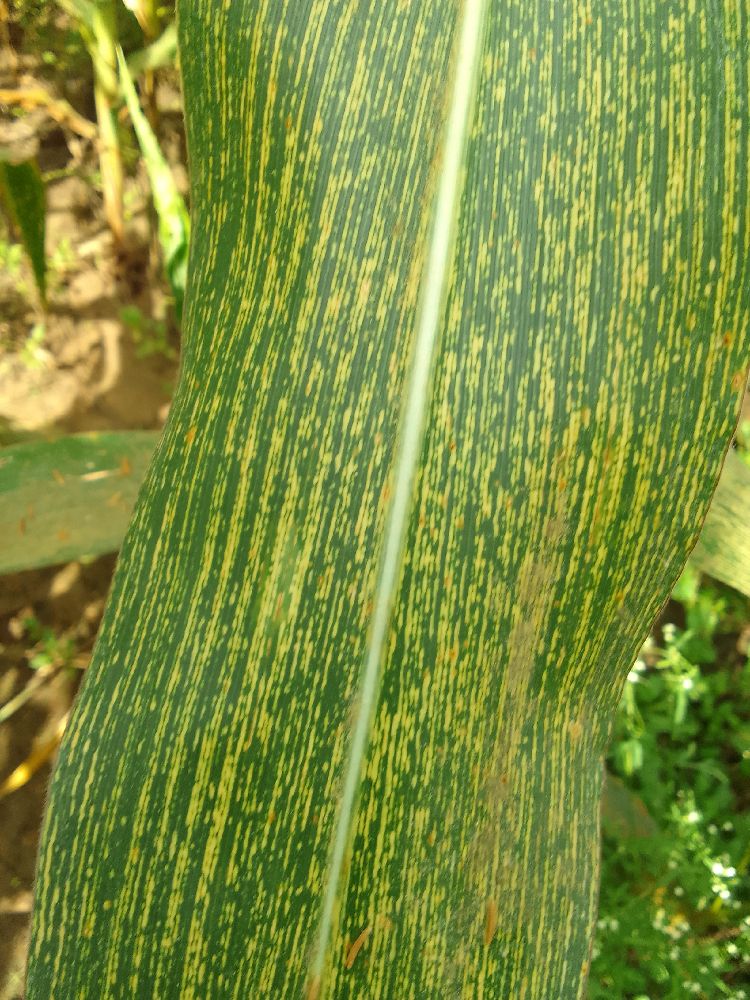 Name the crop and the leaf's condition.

maize, maize streak virus
